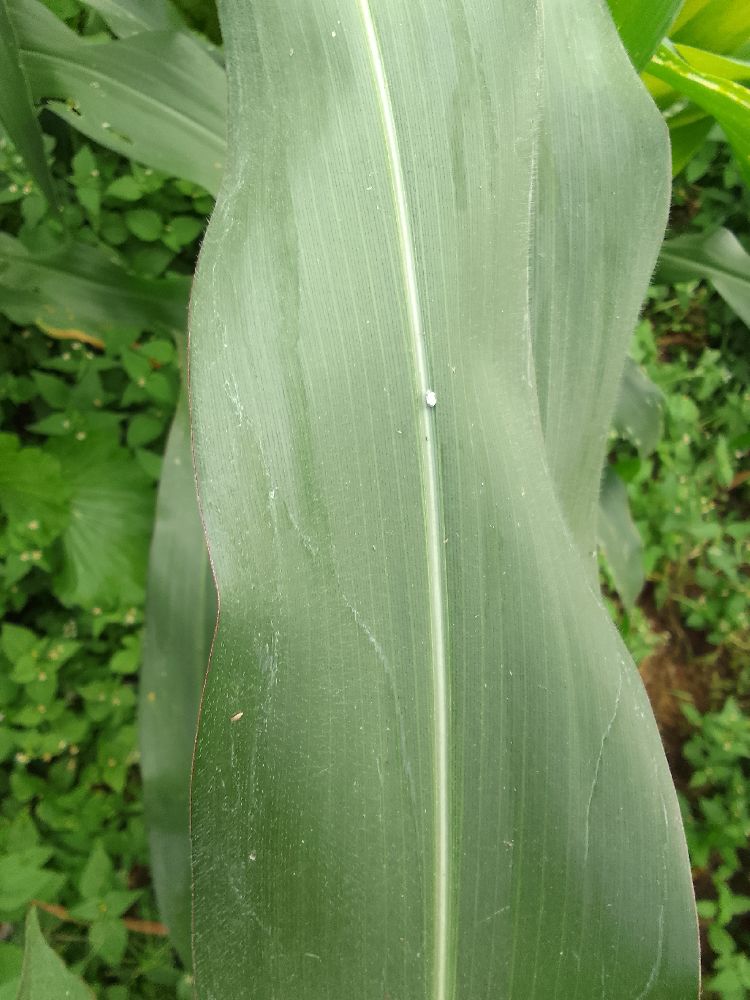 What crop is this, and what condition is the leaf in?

maize, healthy
